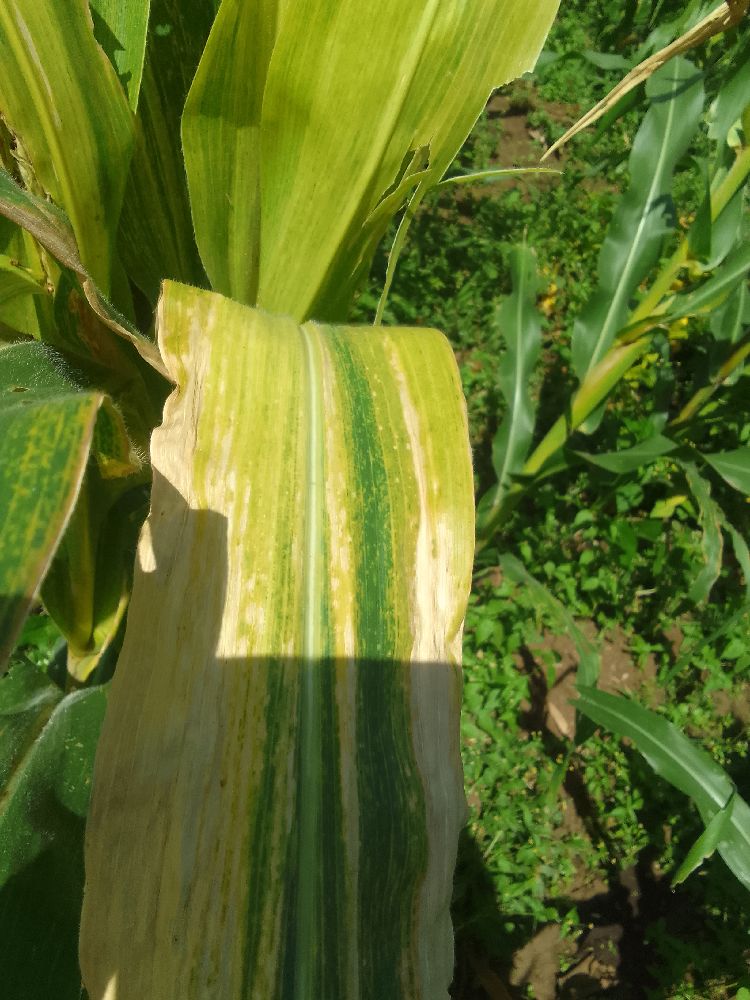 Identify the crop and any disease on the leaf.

maize, maize lethal necrosis
